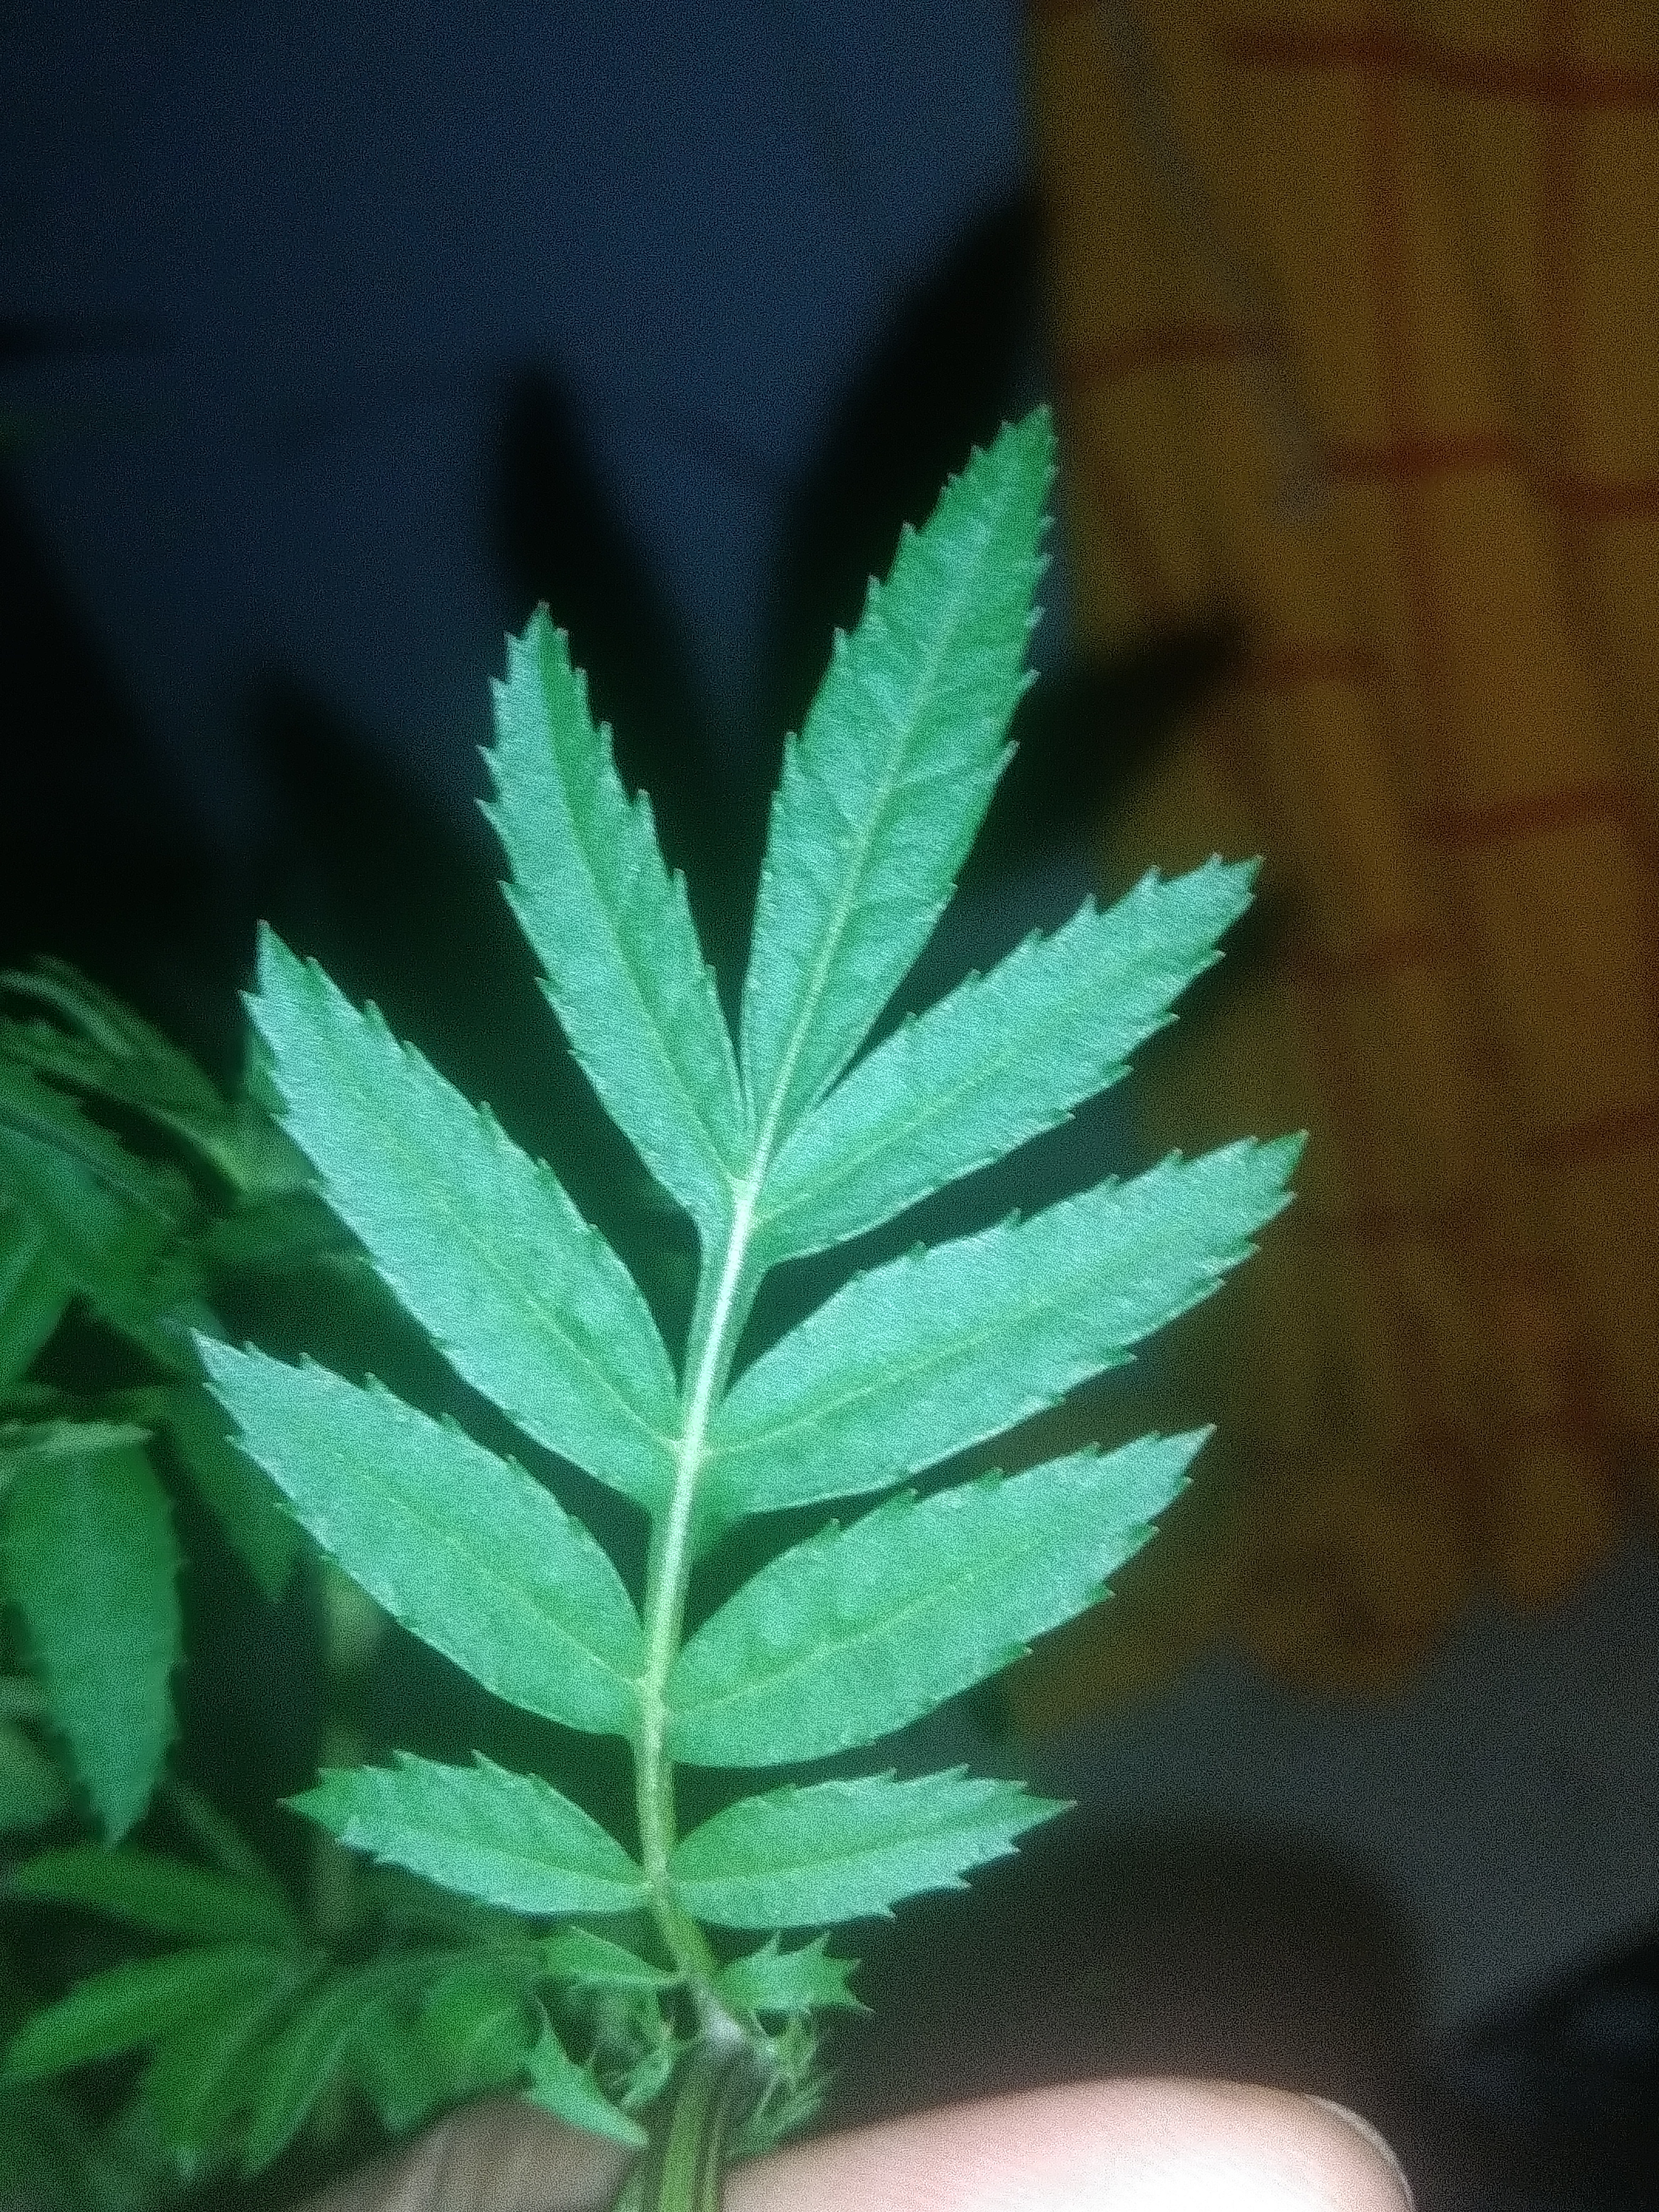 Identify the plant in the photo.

marigold
